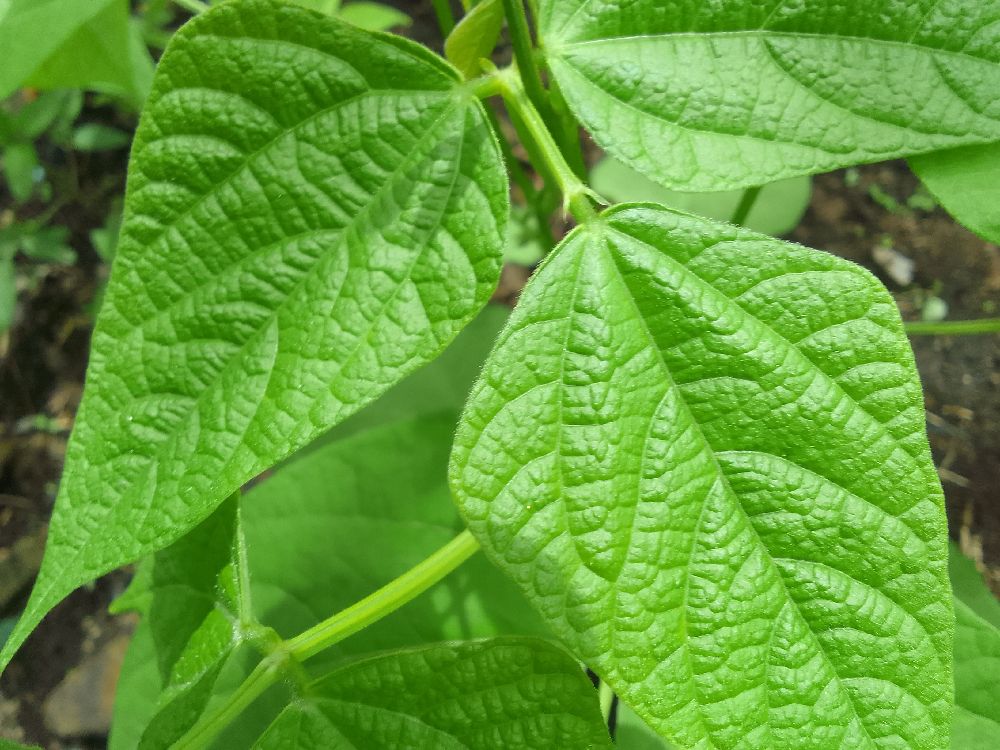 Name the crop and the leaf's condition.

common bean, healthy
